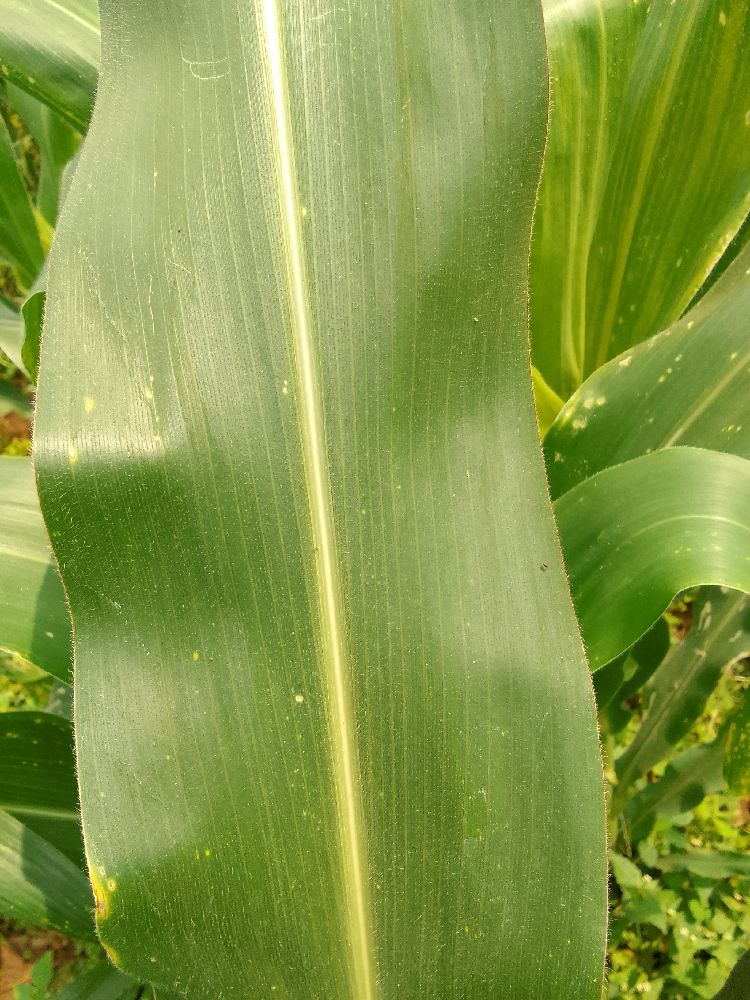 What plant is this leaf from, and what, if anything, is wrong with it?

maize, healthy
